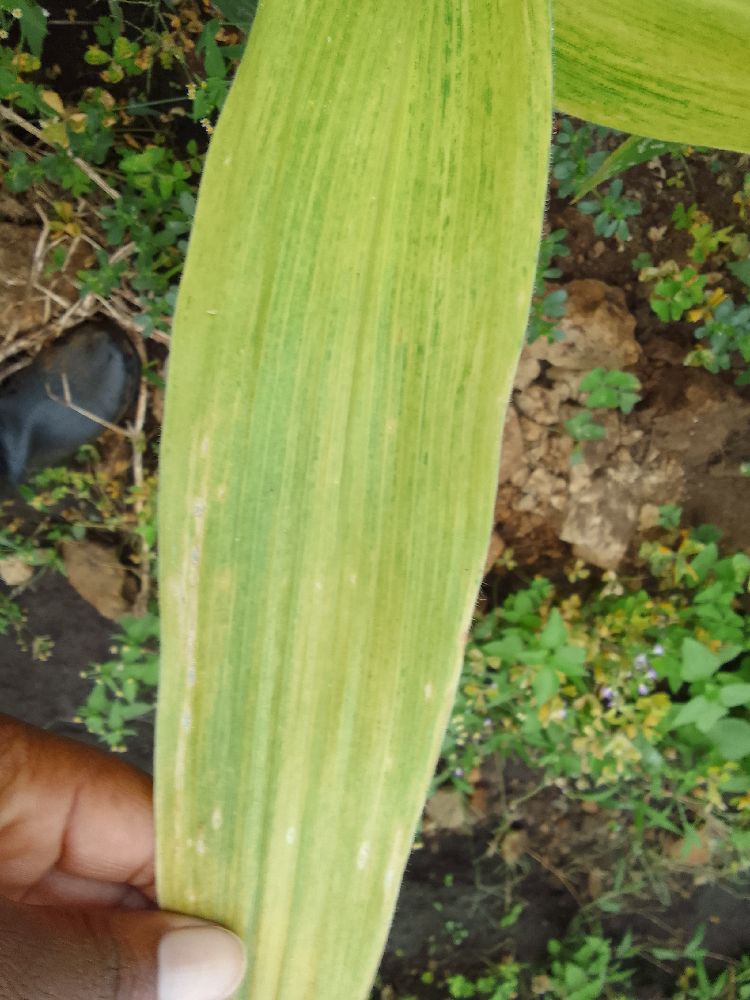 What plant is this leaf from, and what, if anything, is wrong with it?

maize, maize lethal necrosis
